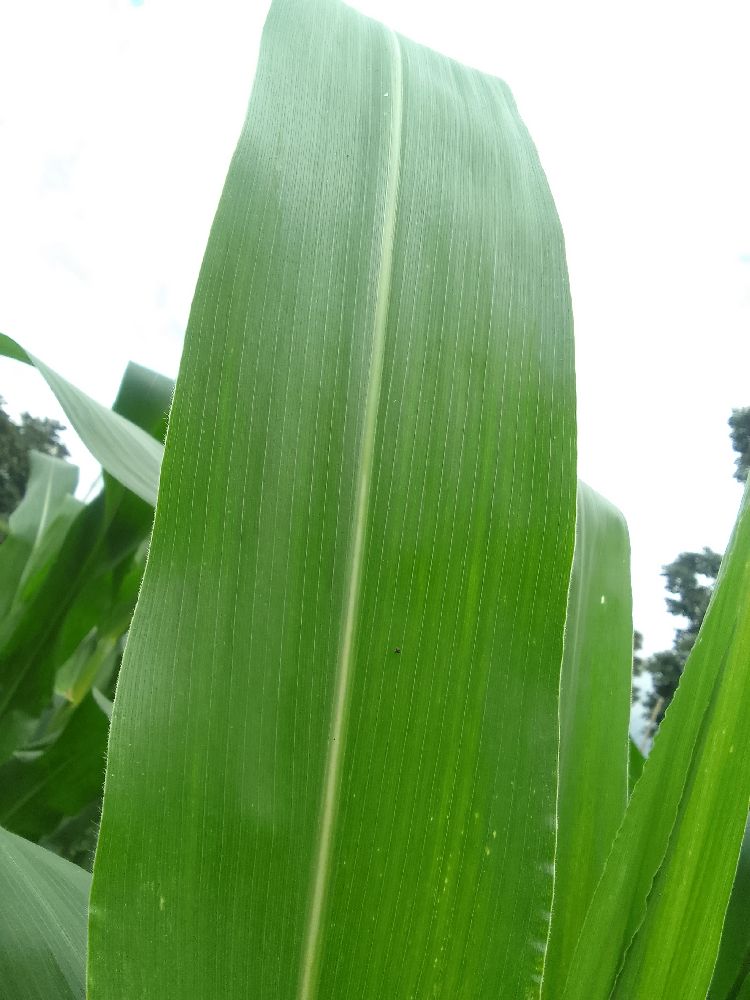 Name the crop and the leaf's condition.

maize, healthy
